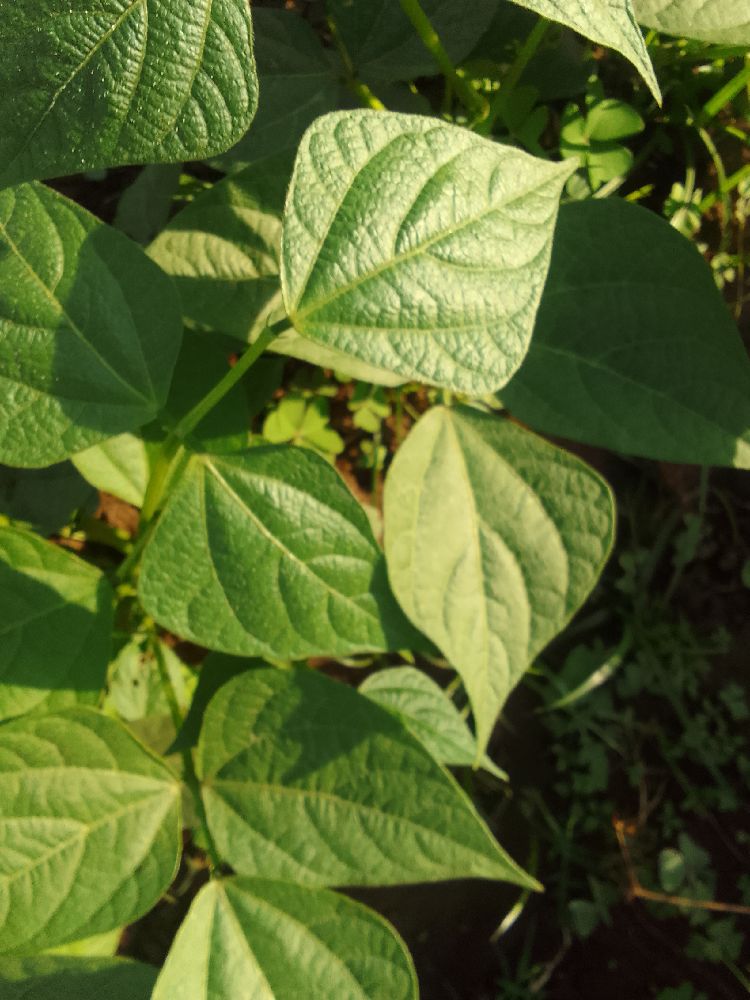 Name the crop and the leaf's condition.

common bean, healthy
